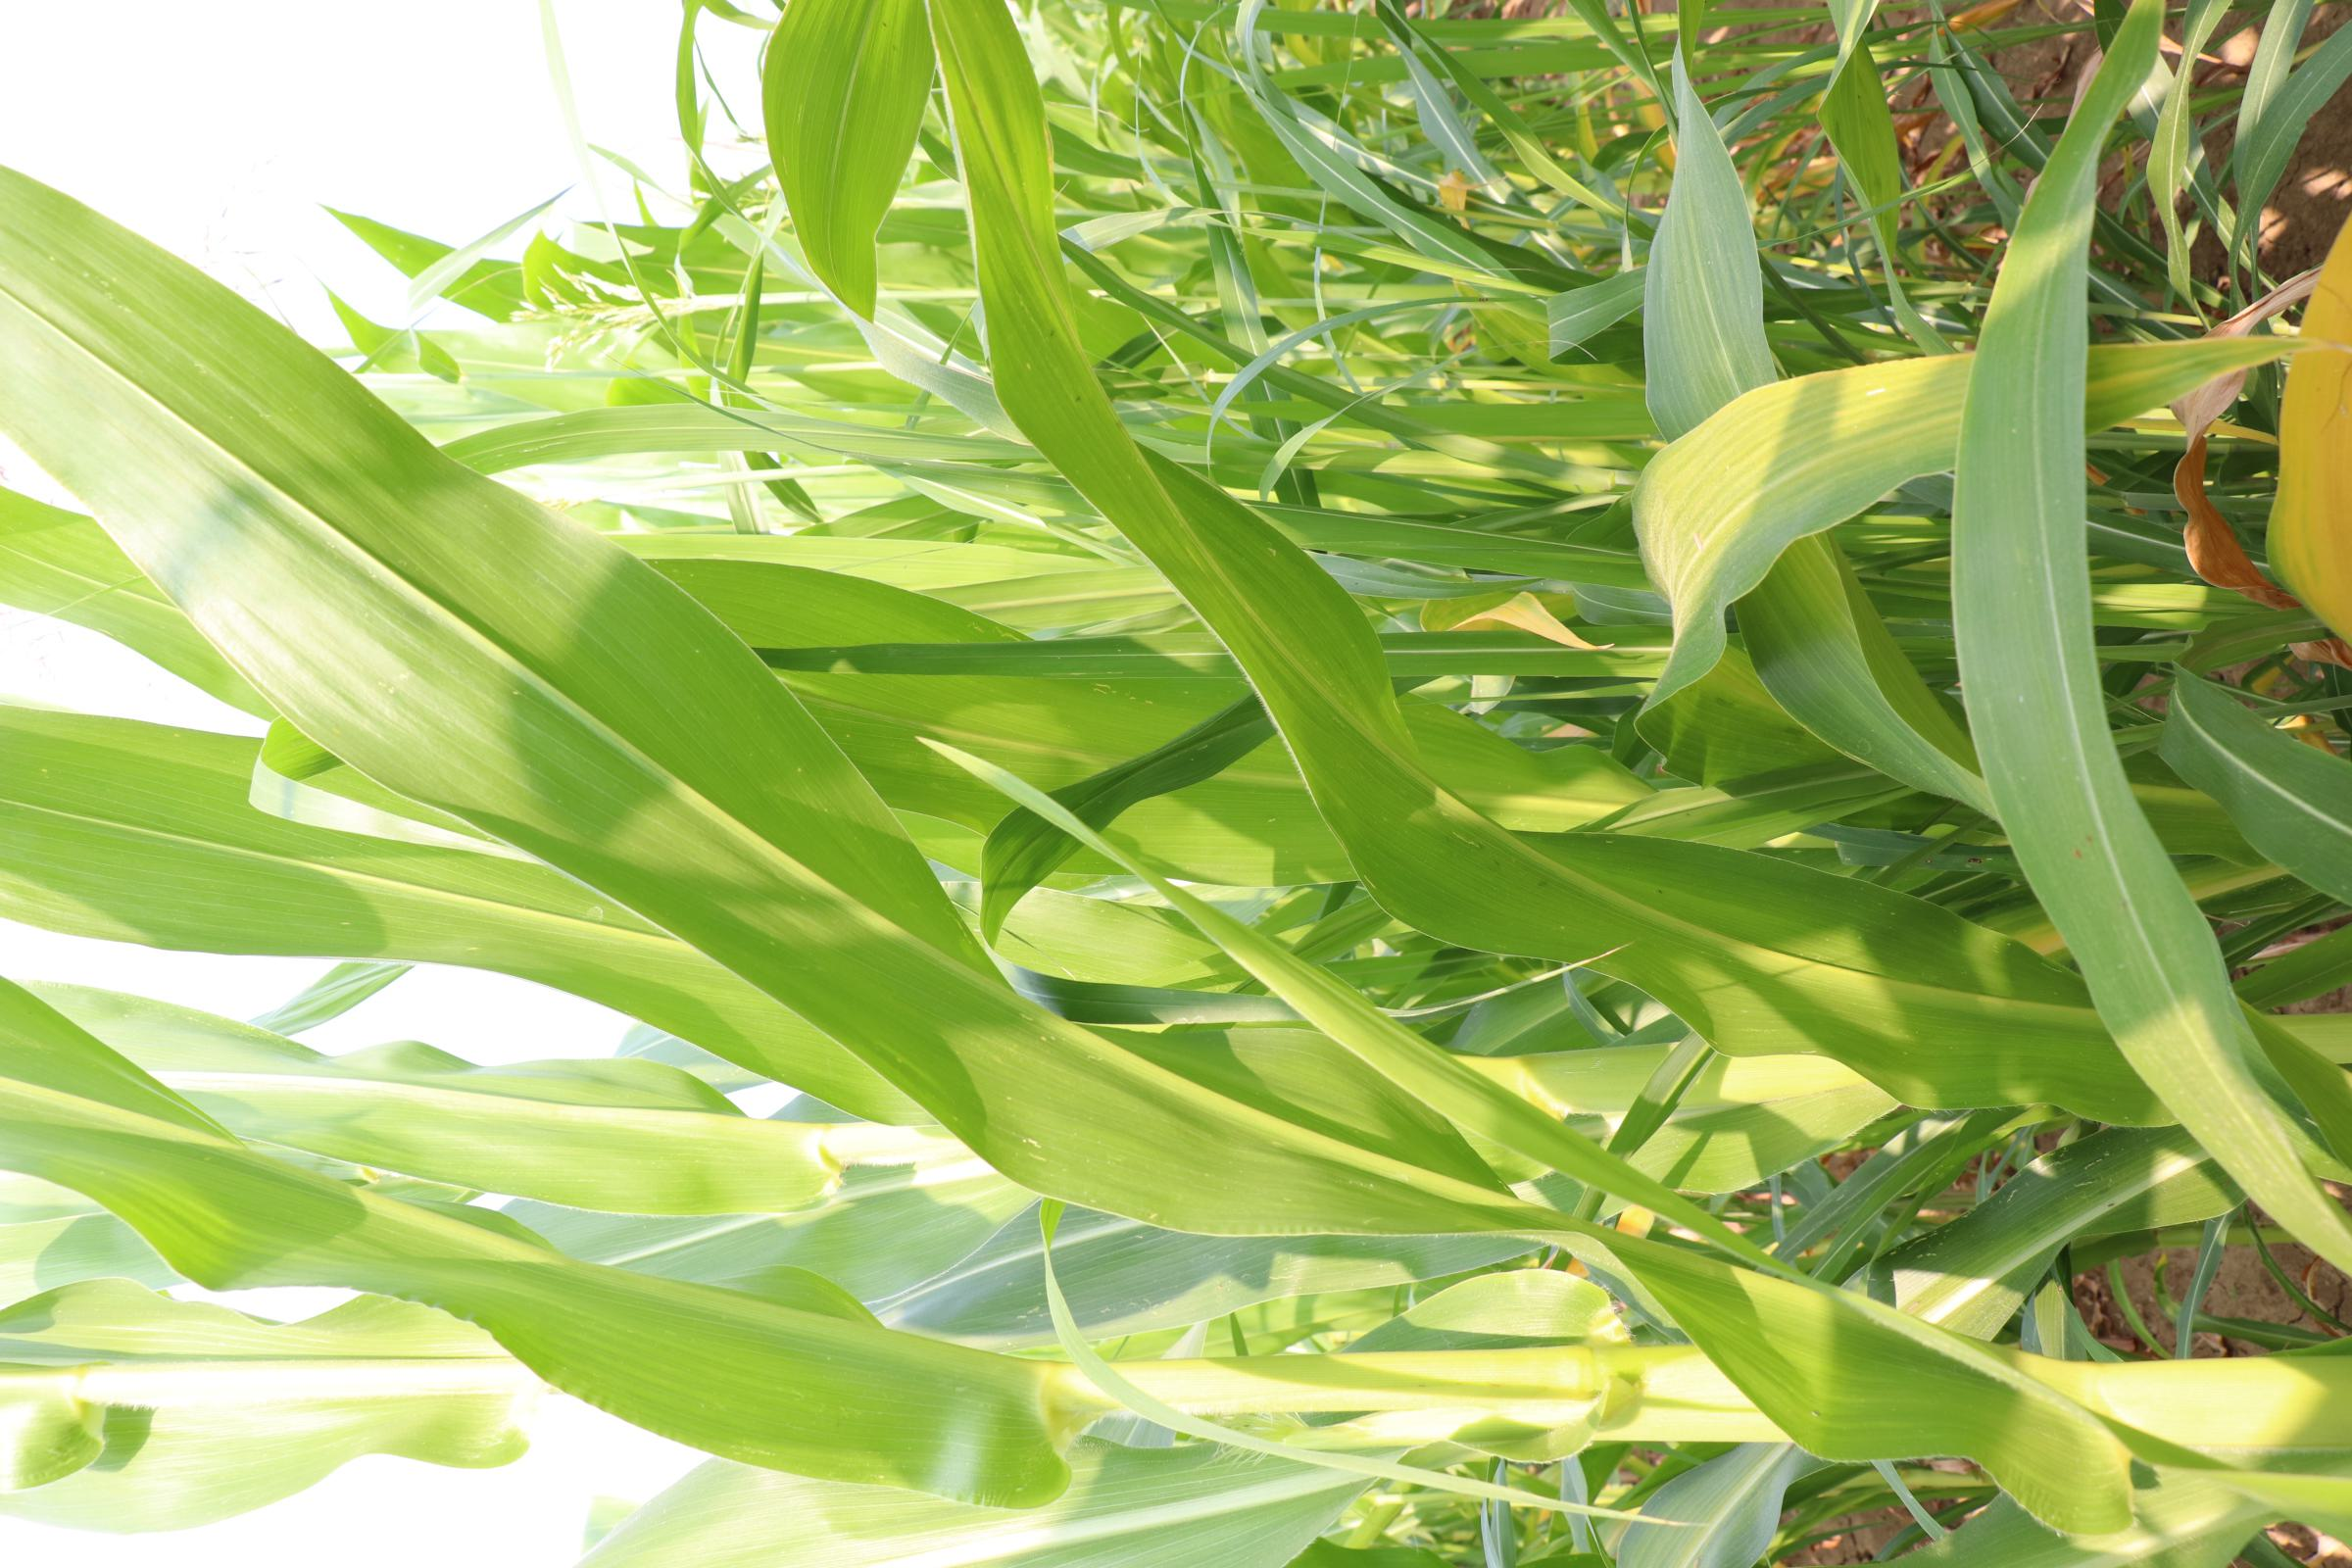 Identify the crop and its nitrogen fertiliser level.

maize, no added nitrogen
